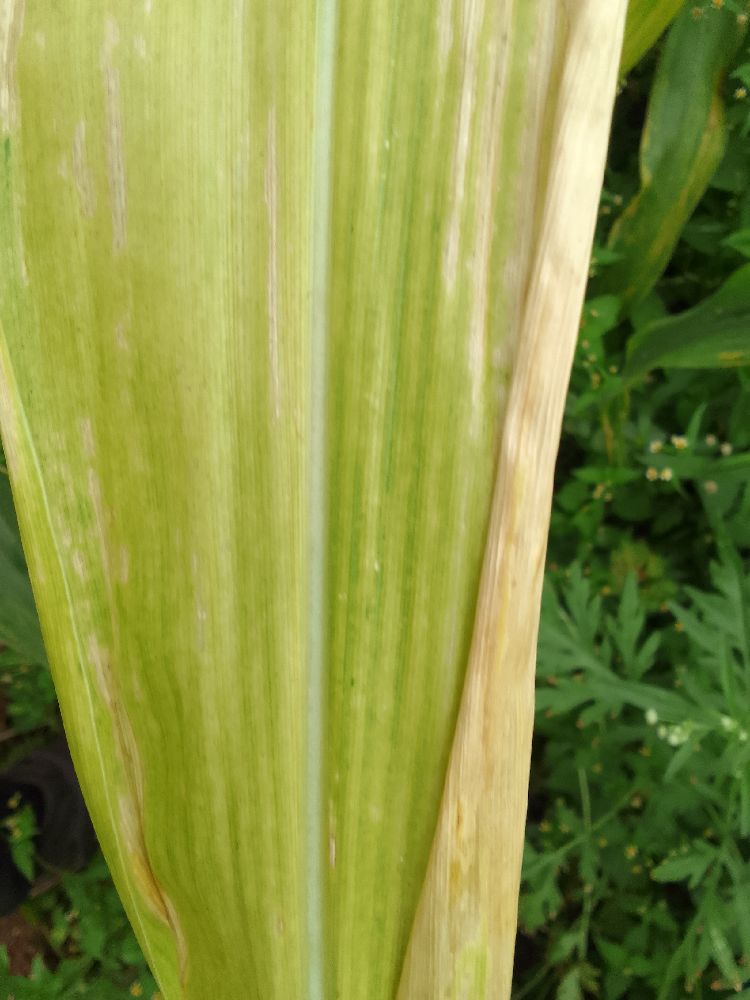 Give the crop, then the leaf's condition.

maize, maize lethal necrosis
